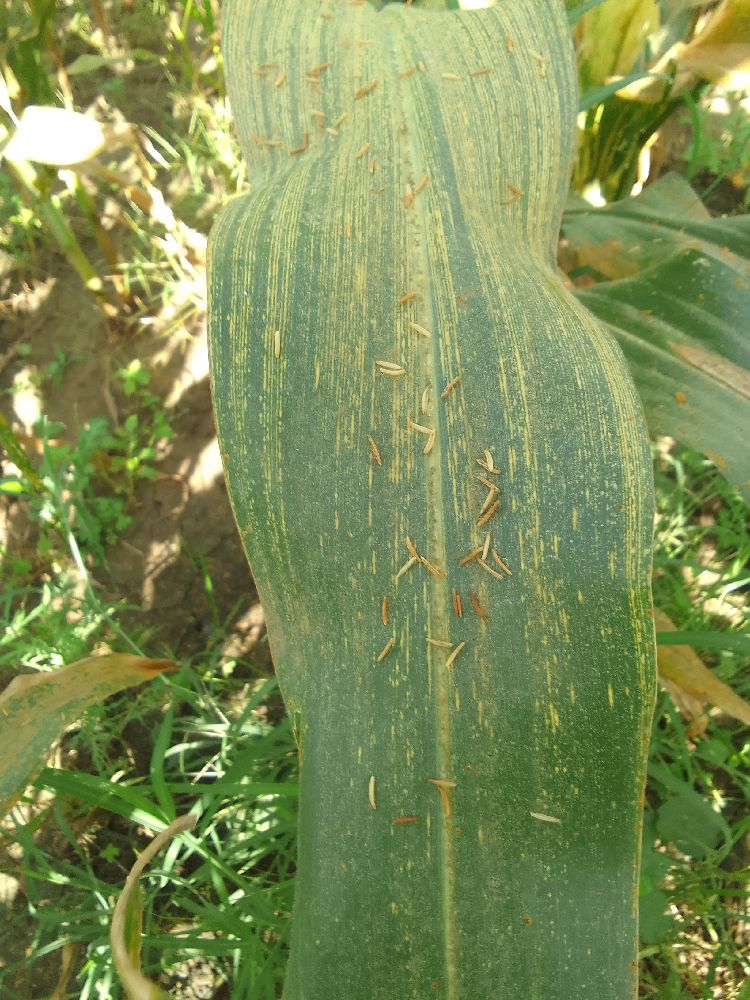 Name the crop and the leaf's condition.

maize, maize streak virus
